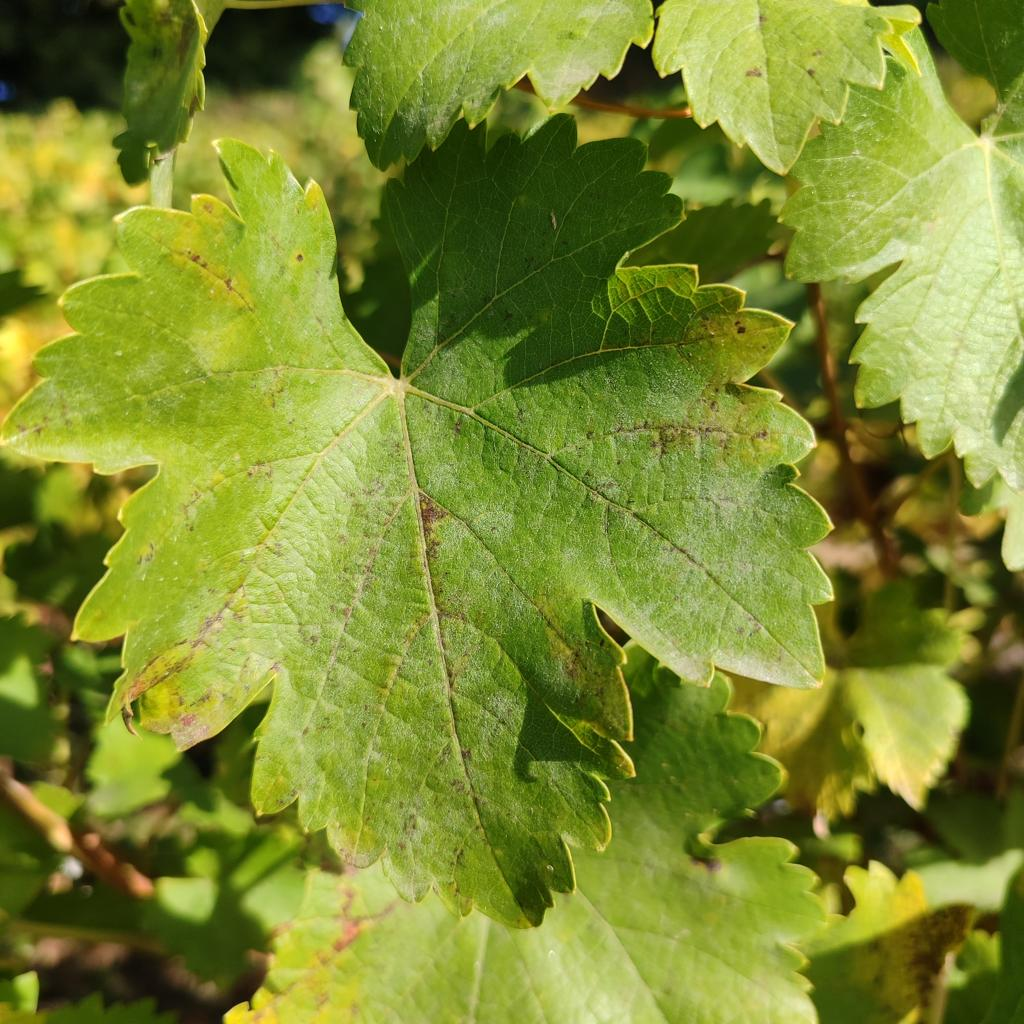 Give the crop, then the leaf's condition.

grapevine, powdery mildew
